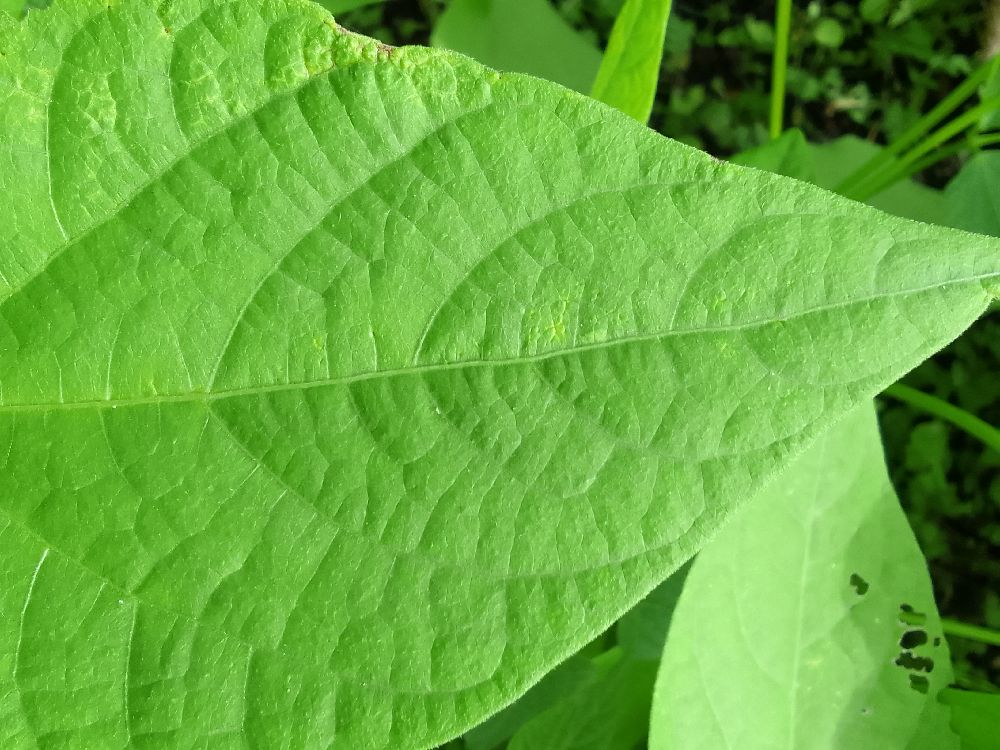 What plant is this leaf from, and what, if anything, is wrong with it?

common bean, healthy
